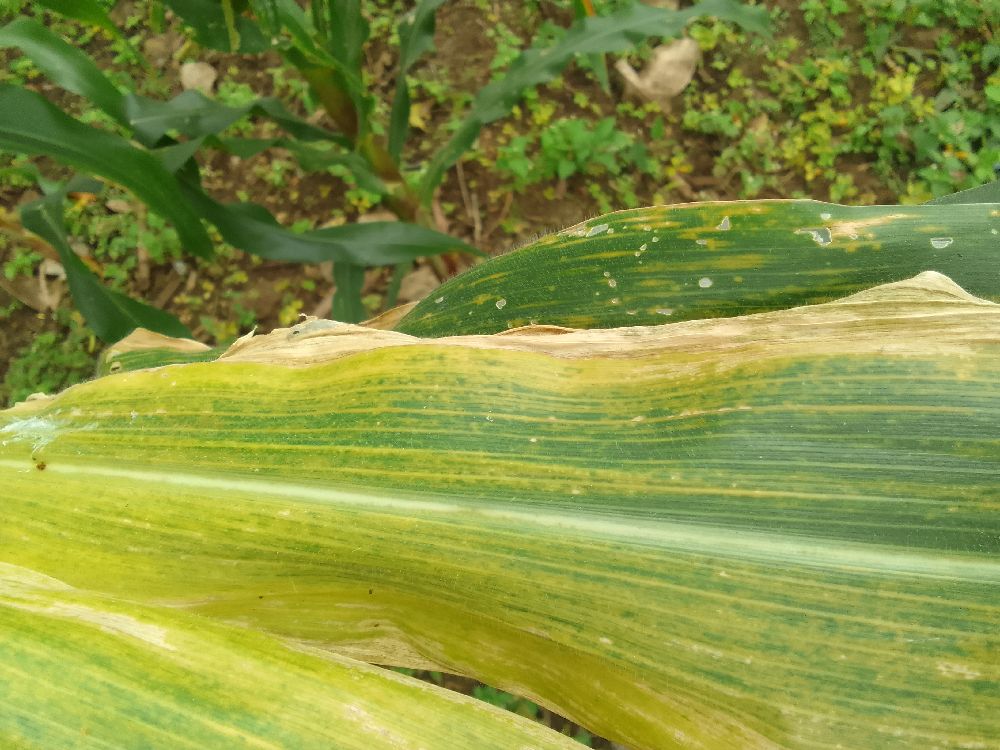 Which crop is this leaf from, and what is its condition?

maize, maize lethal necrosis
